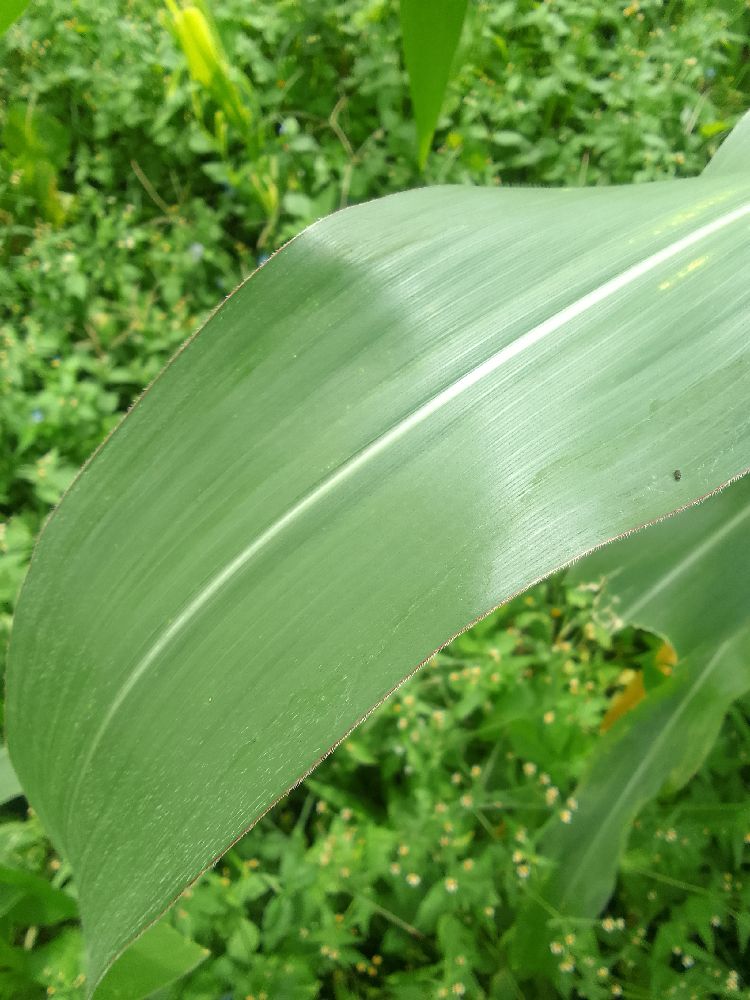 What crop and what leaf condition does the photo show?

maize, healthy
